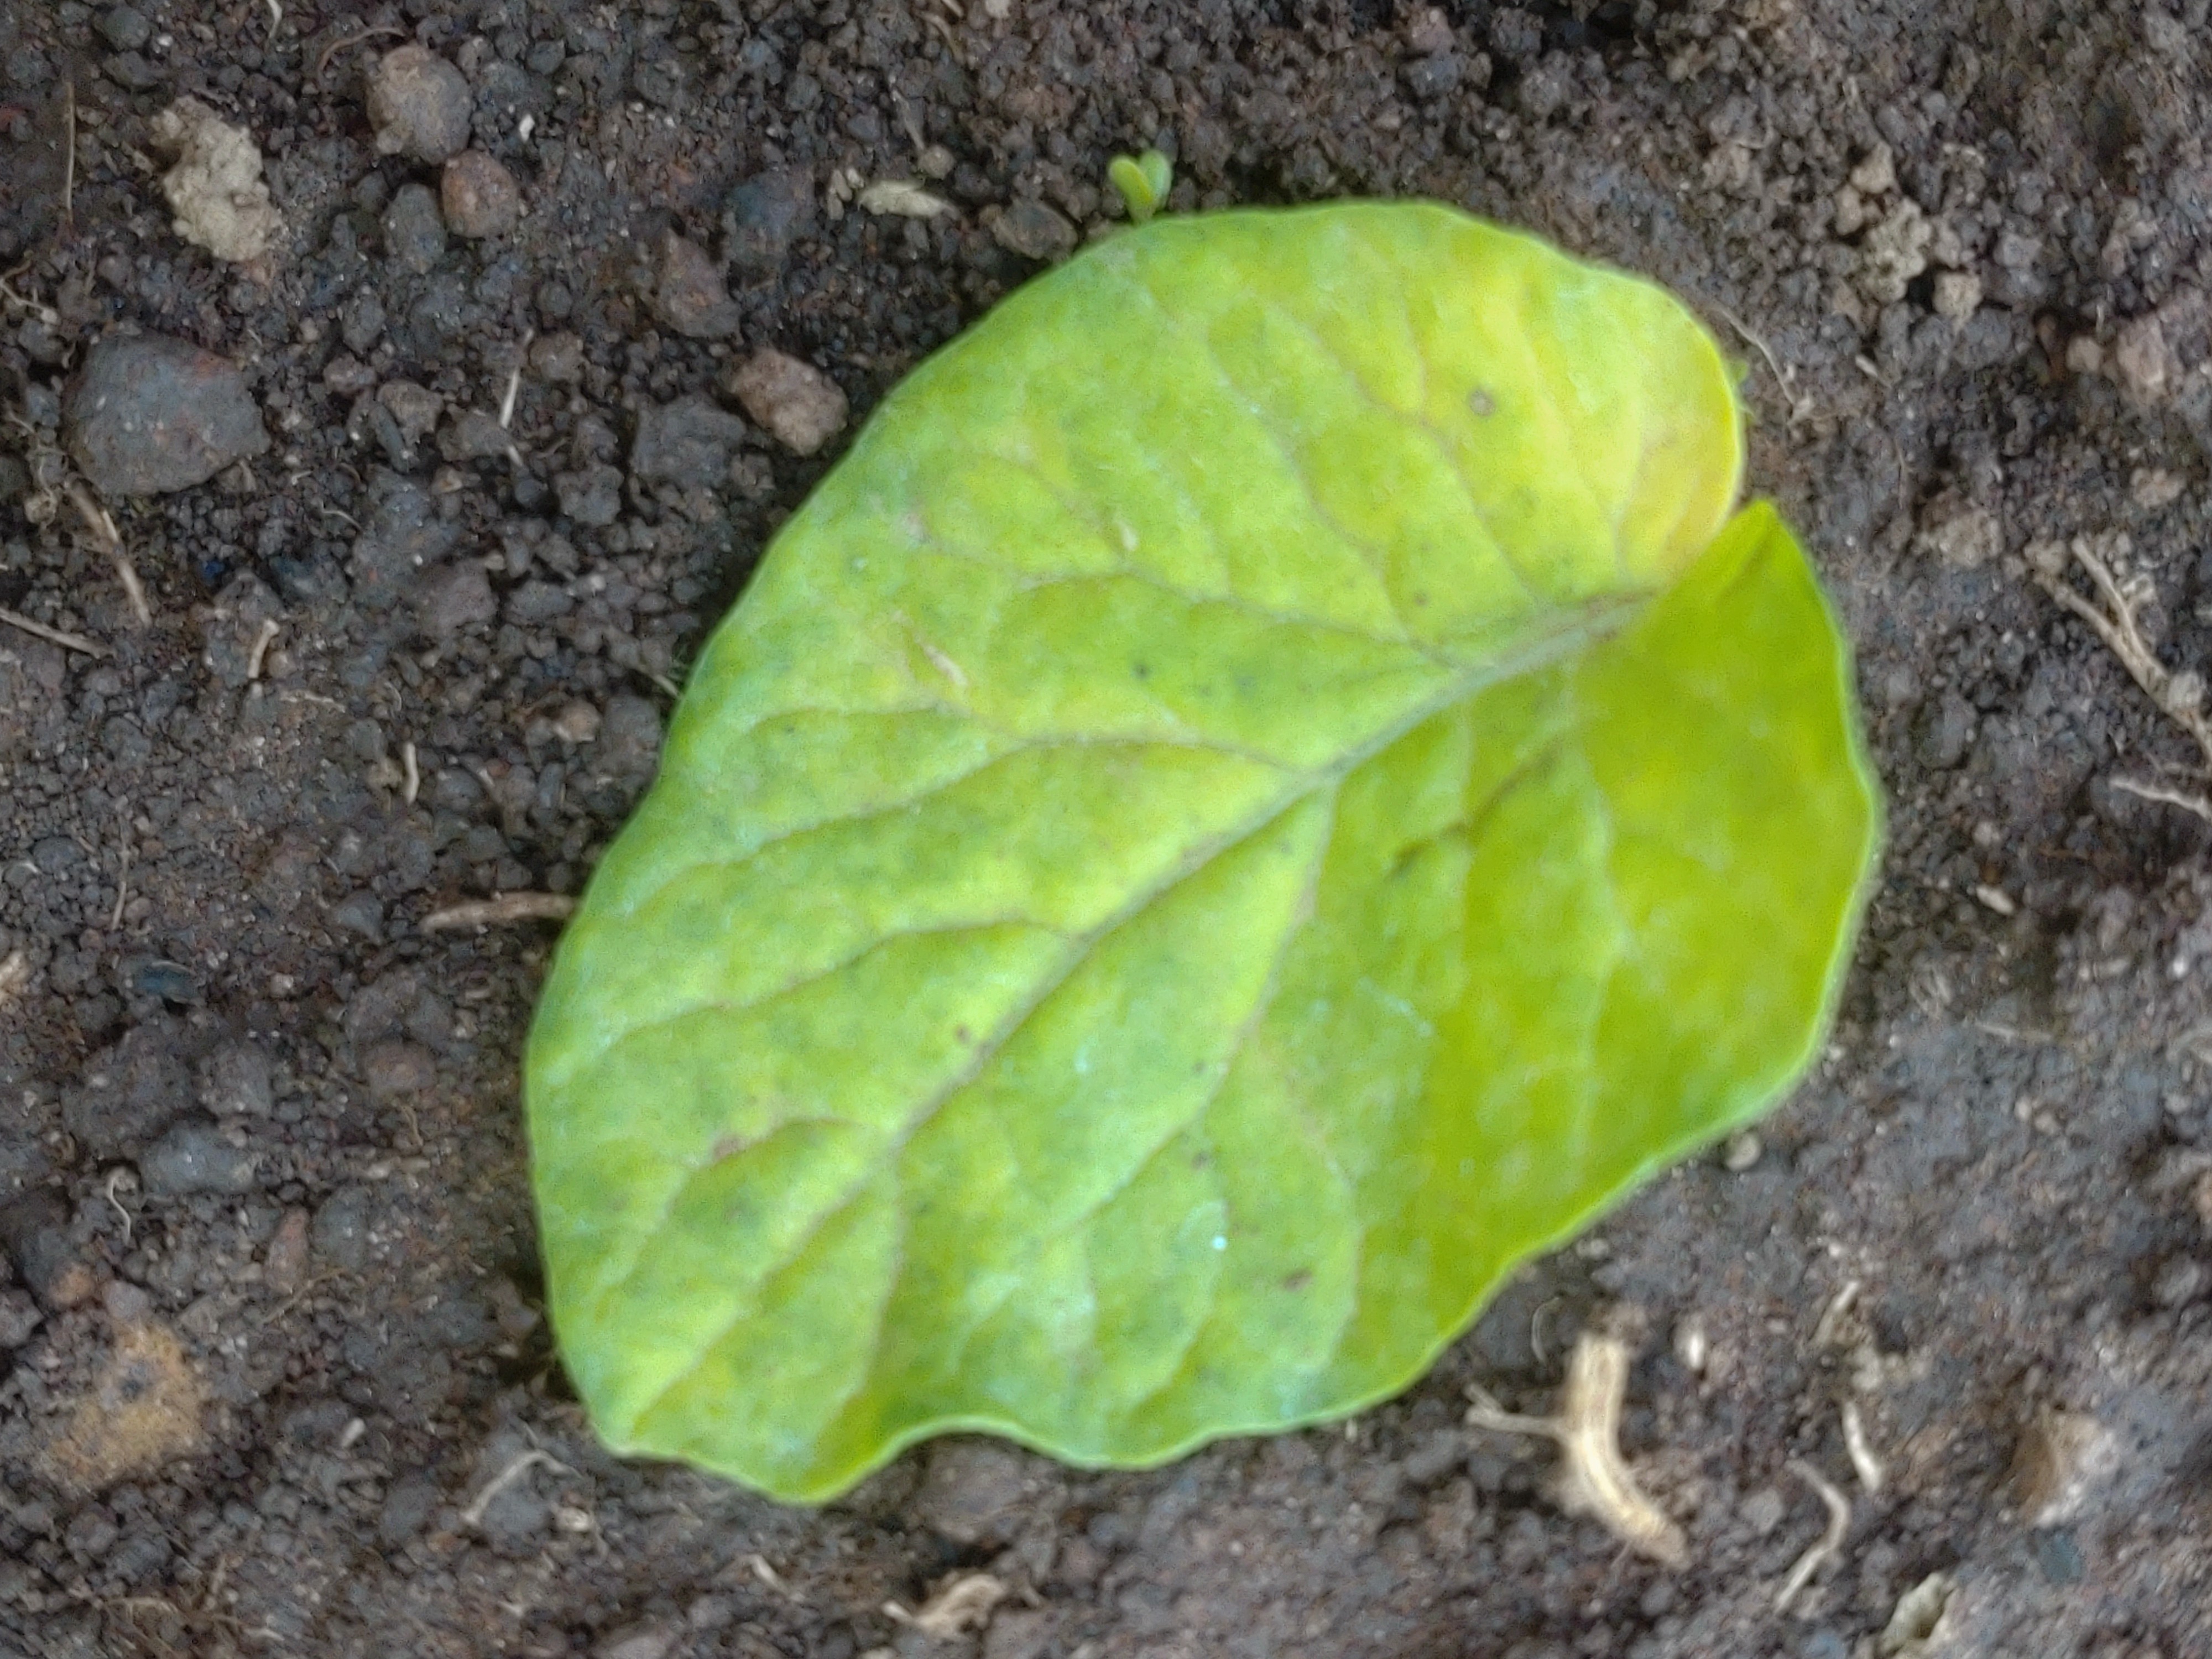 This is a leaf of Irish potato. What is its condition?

late blight
